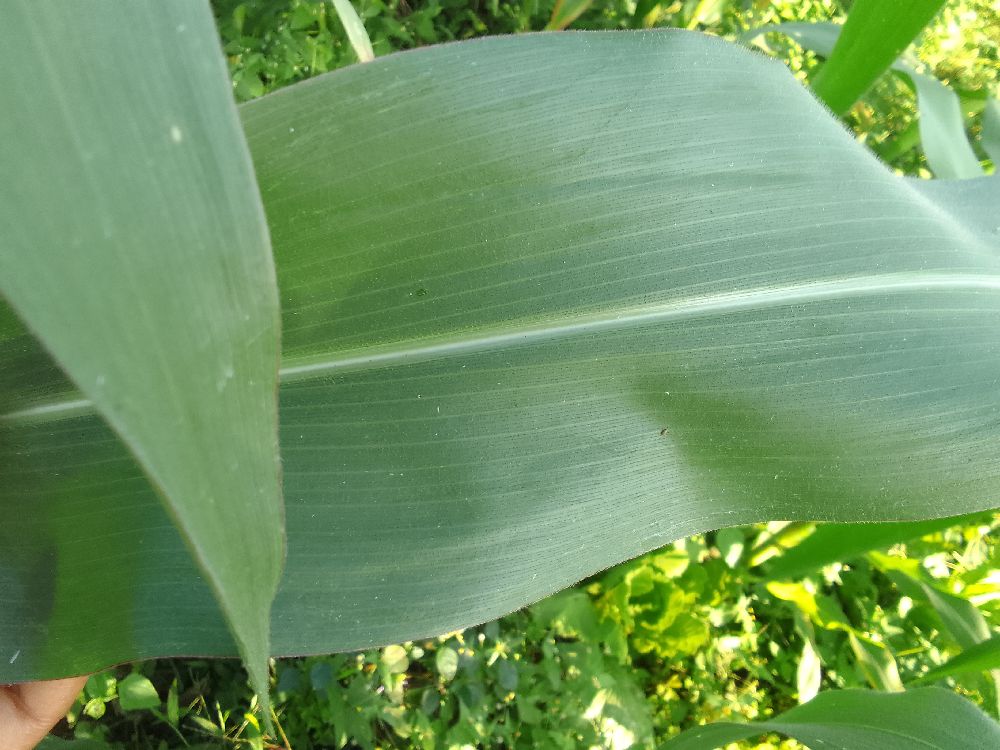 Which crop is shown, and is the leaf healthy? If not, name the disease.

maize, healthy
